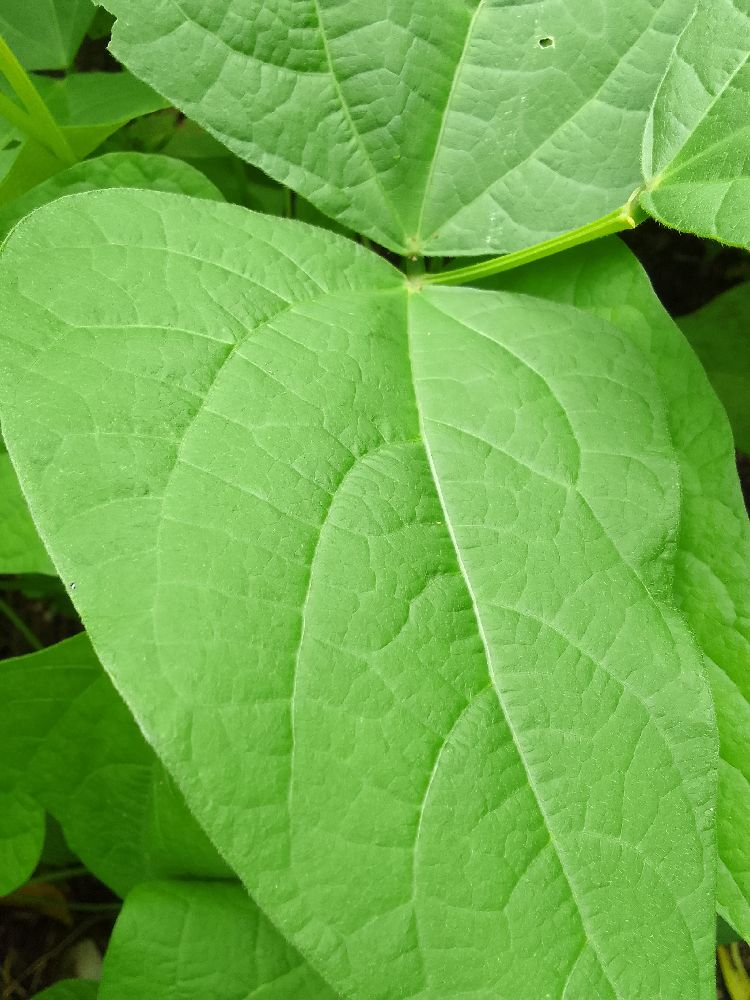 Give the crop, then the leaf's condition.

common bean, healthy
